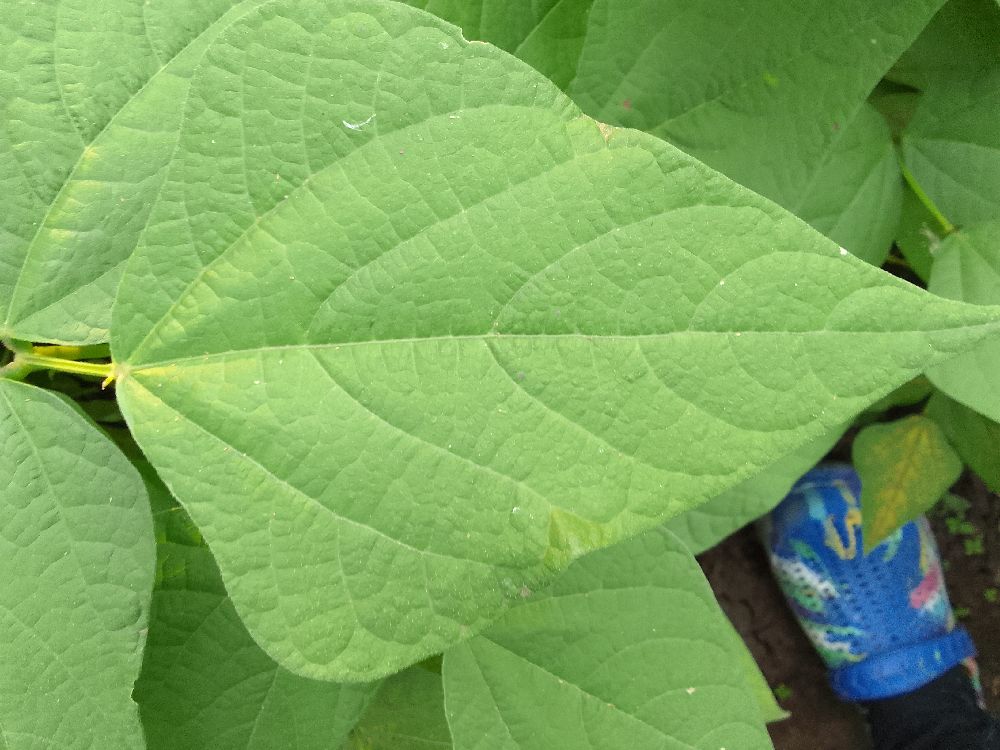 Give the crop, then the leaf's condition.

common bean, healthy
